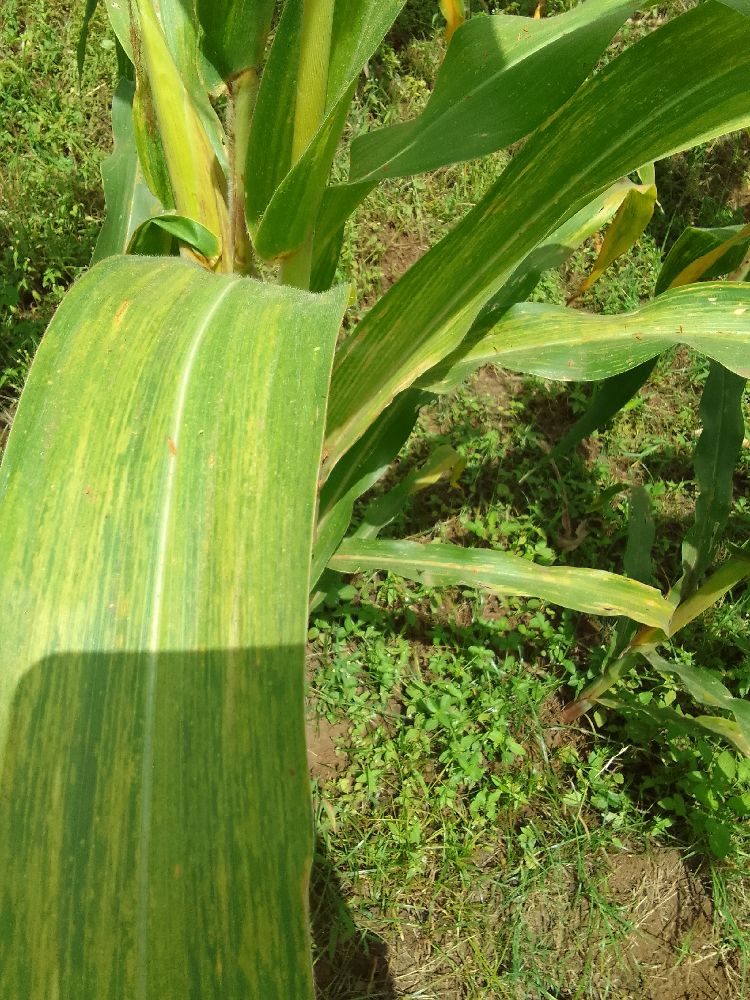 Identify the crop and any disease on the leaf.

maize, maize lethal necrosis
